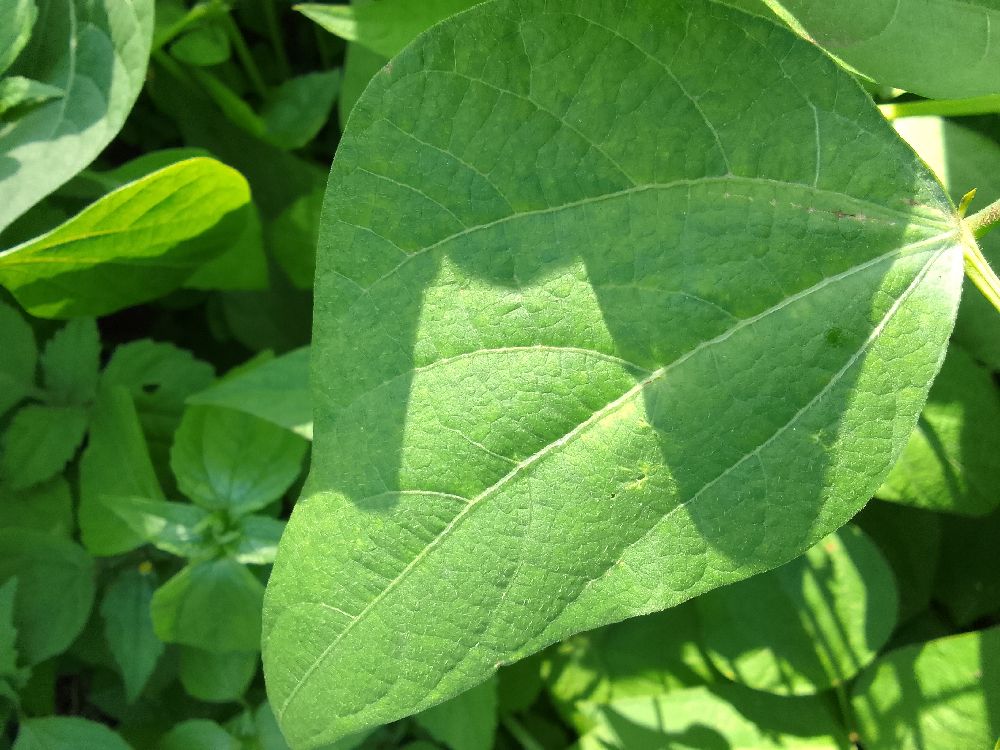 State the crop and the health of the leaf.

common bean, healthy
